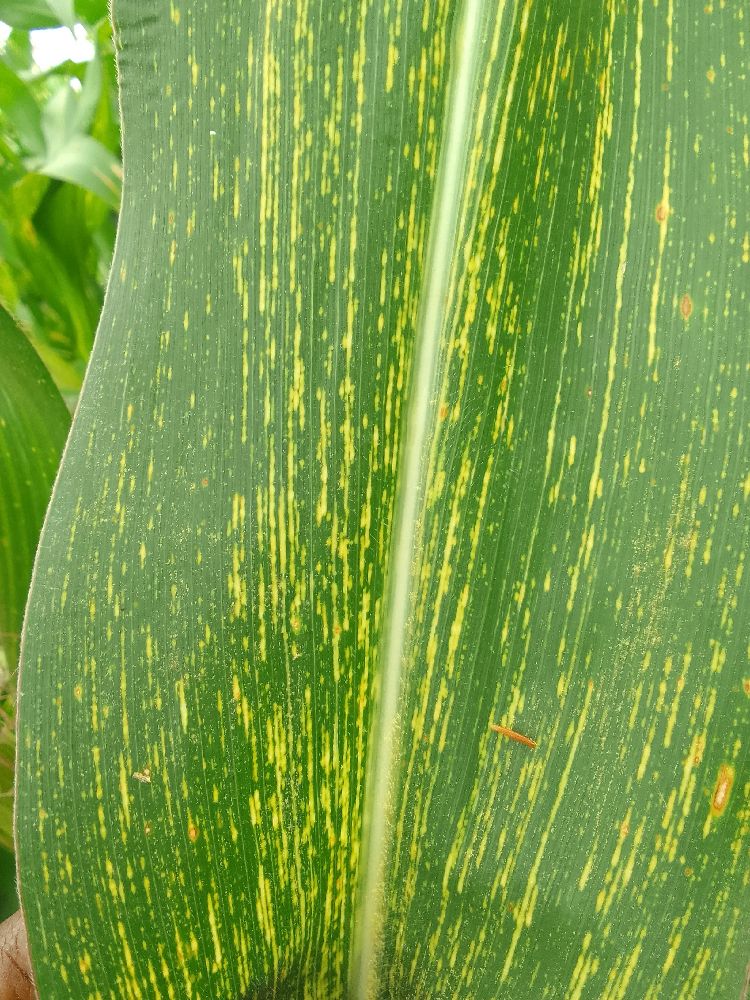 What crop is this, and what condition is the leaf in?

maize, maize streak virus
